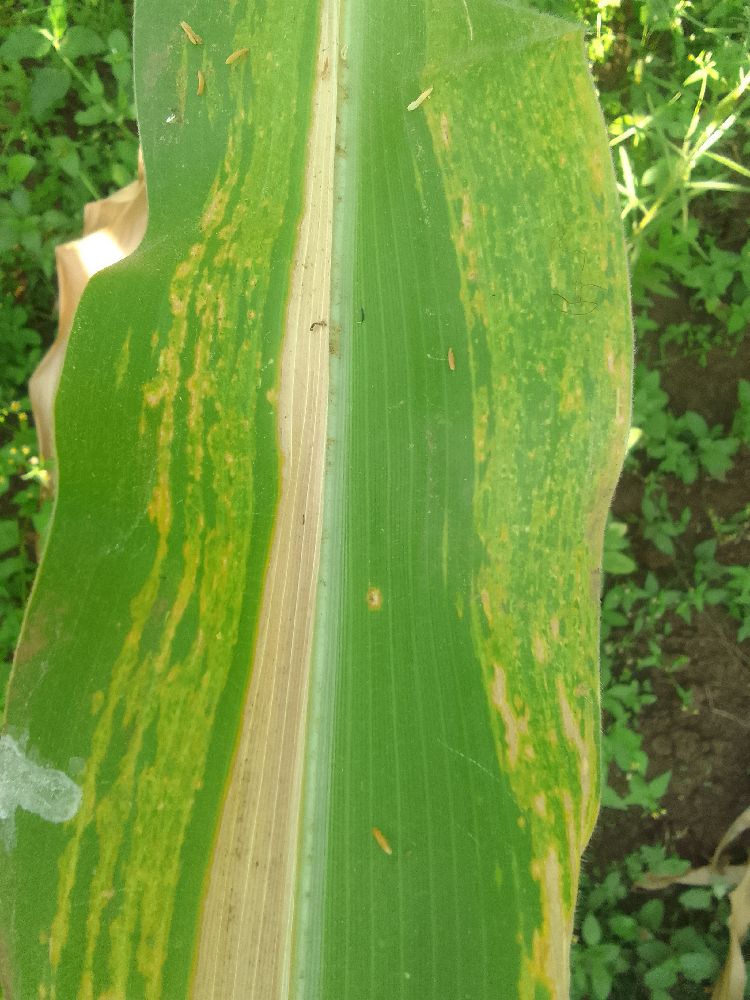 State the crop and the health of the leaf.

maize, maize lethal necrosis
